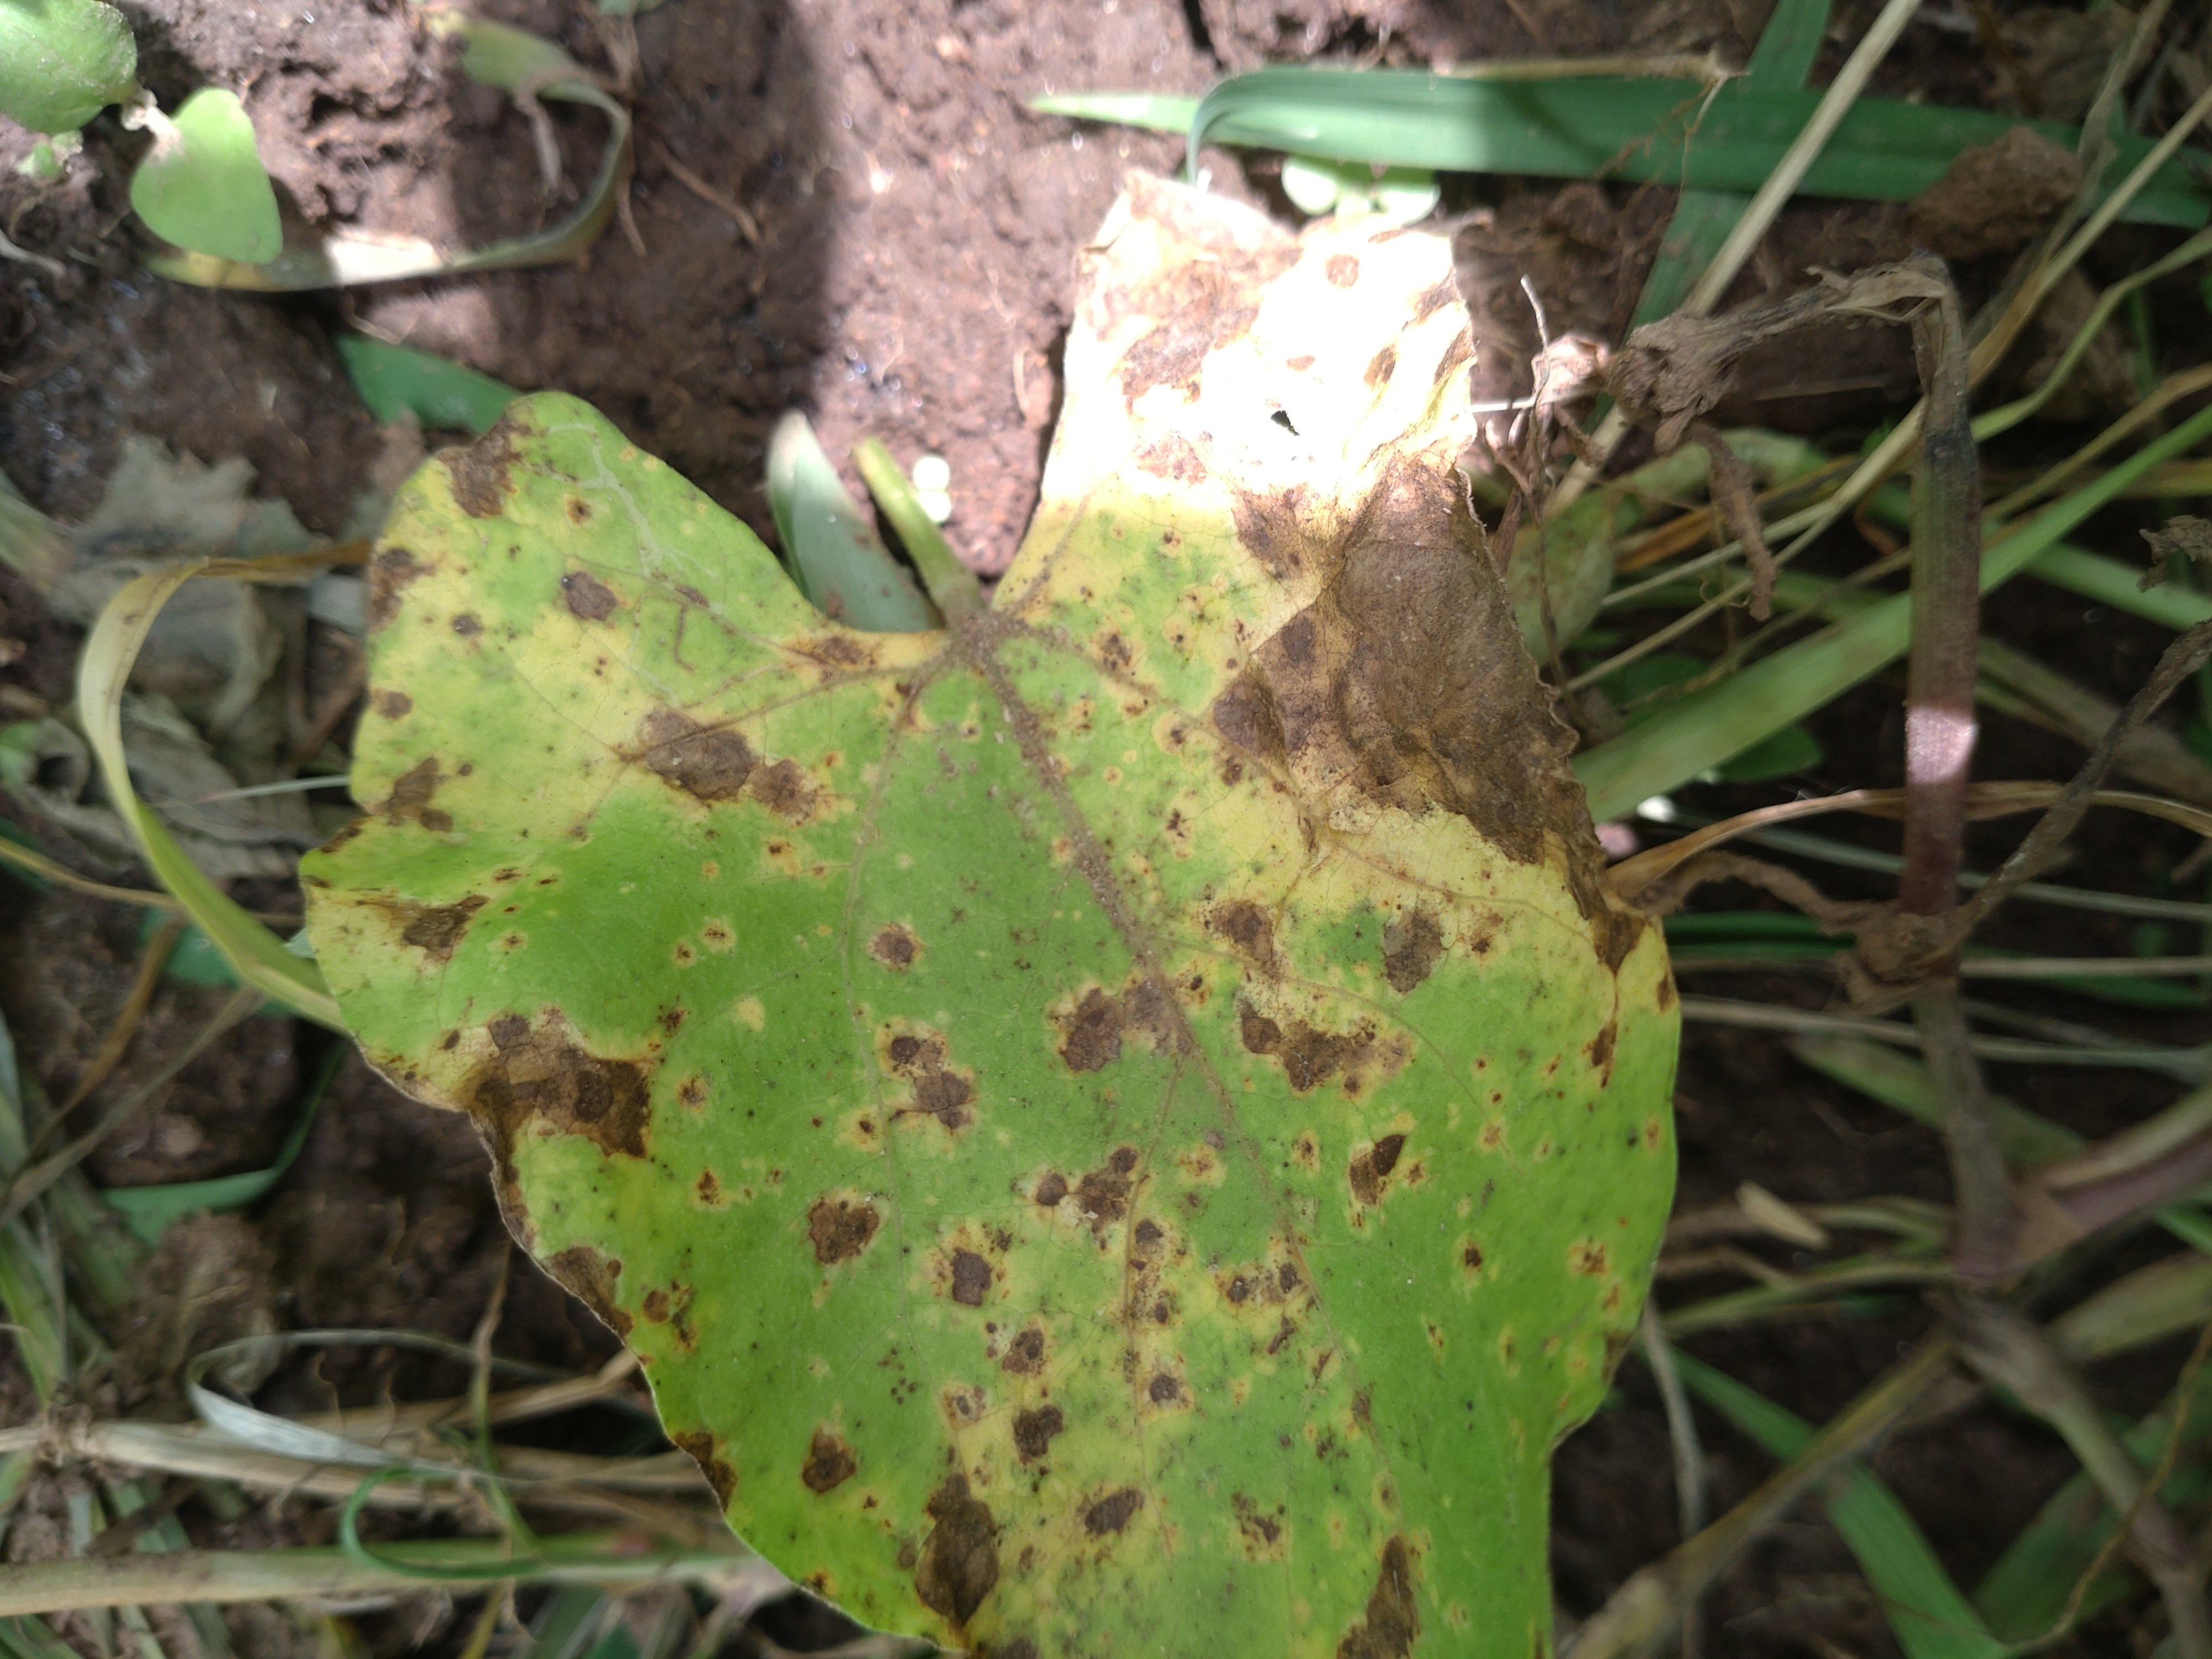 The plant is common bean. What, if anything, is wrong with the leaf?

rust
